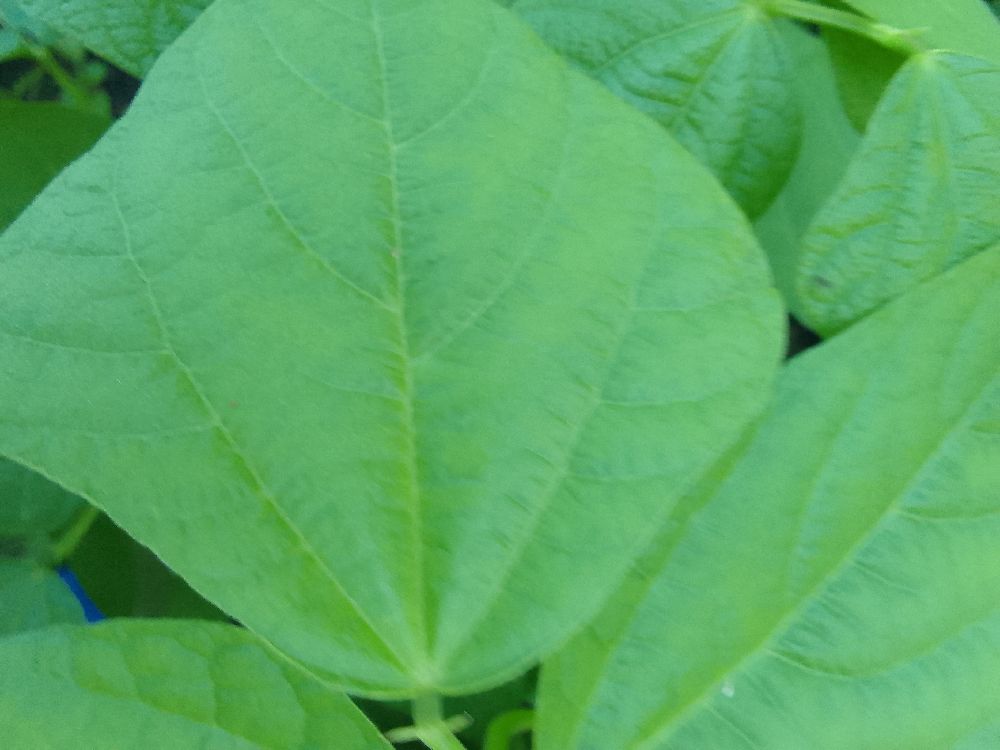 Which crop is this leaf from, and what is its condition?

common bean, healthy
